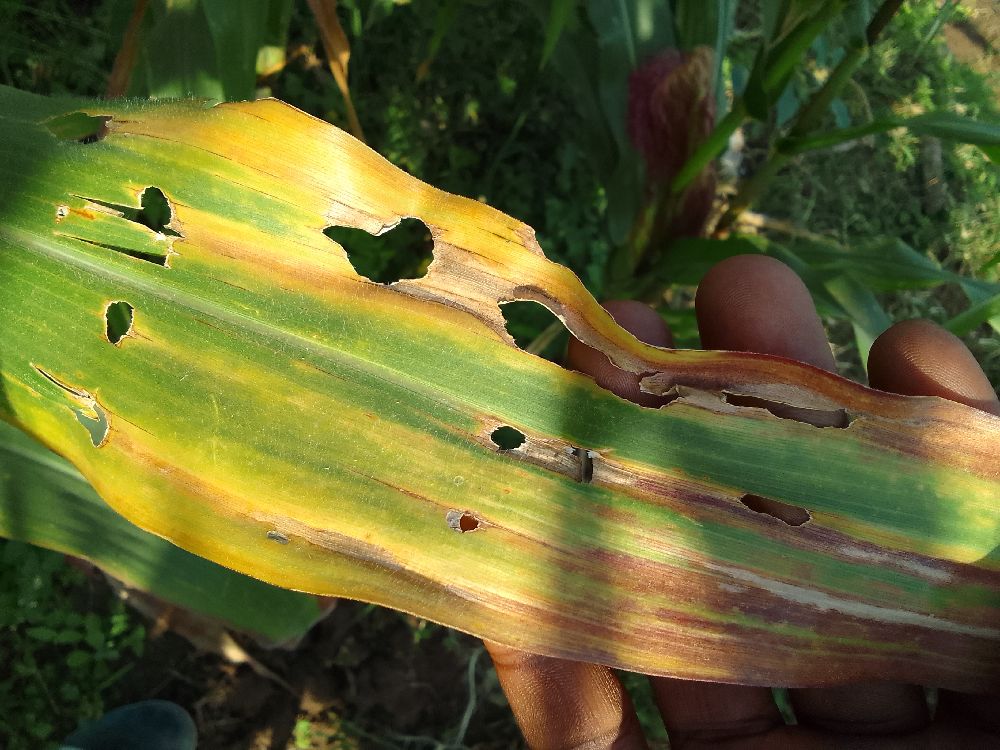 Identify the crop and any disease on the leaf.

maize, maize lethal necrosis
